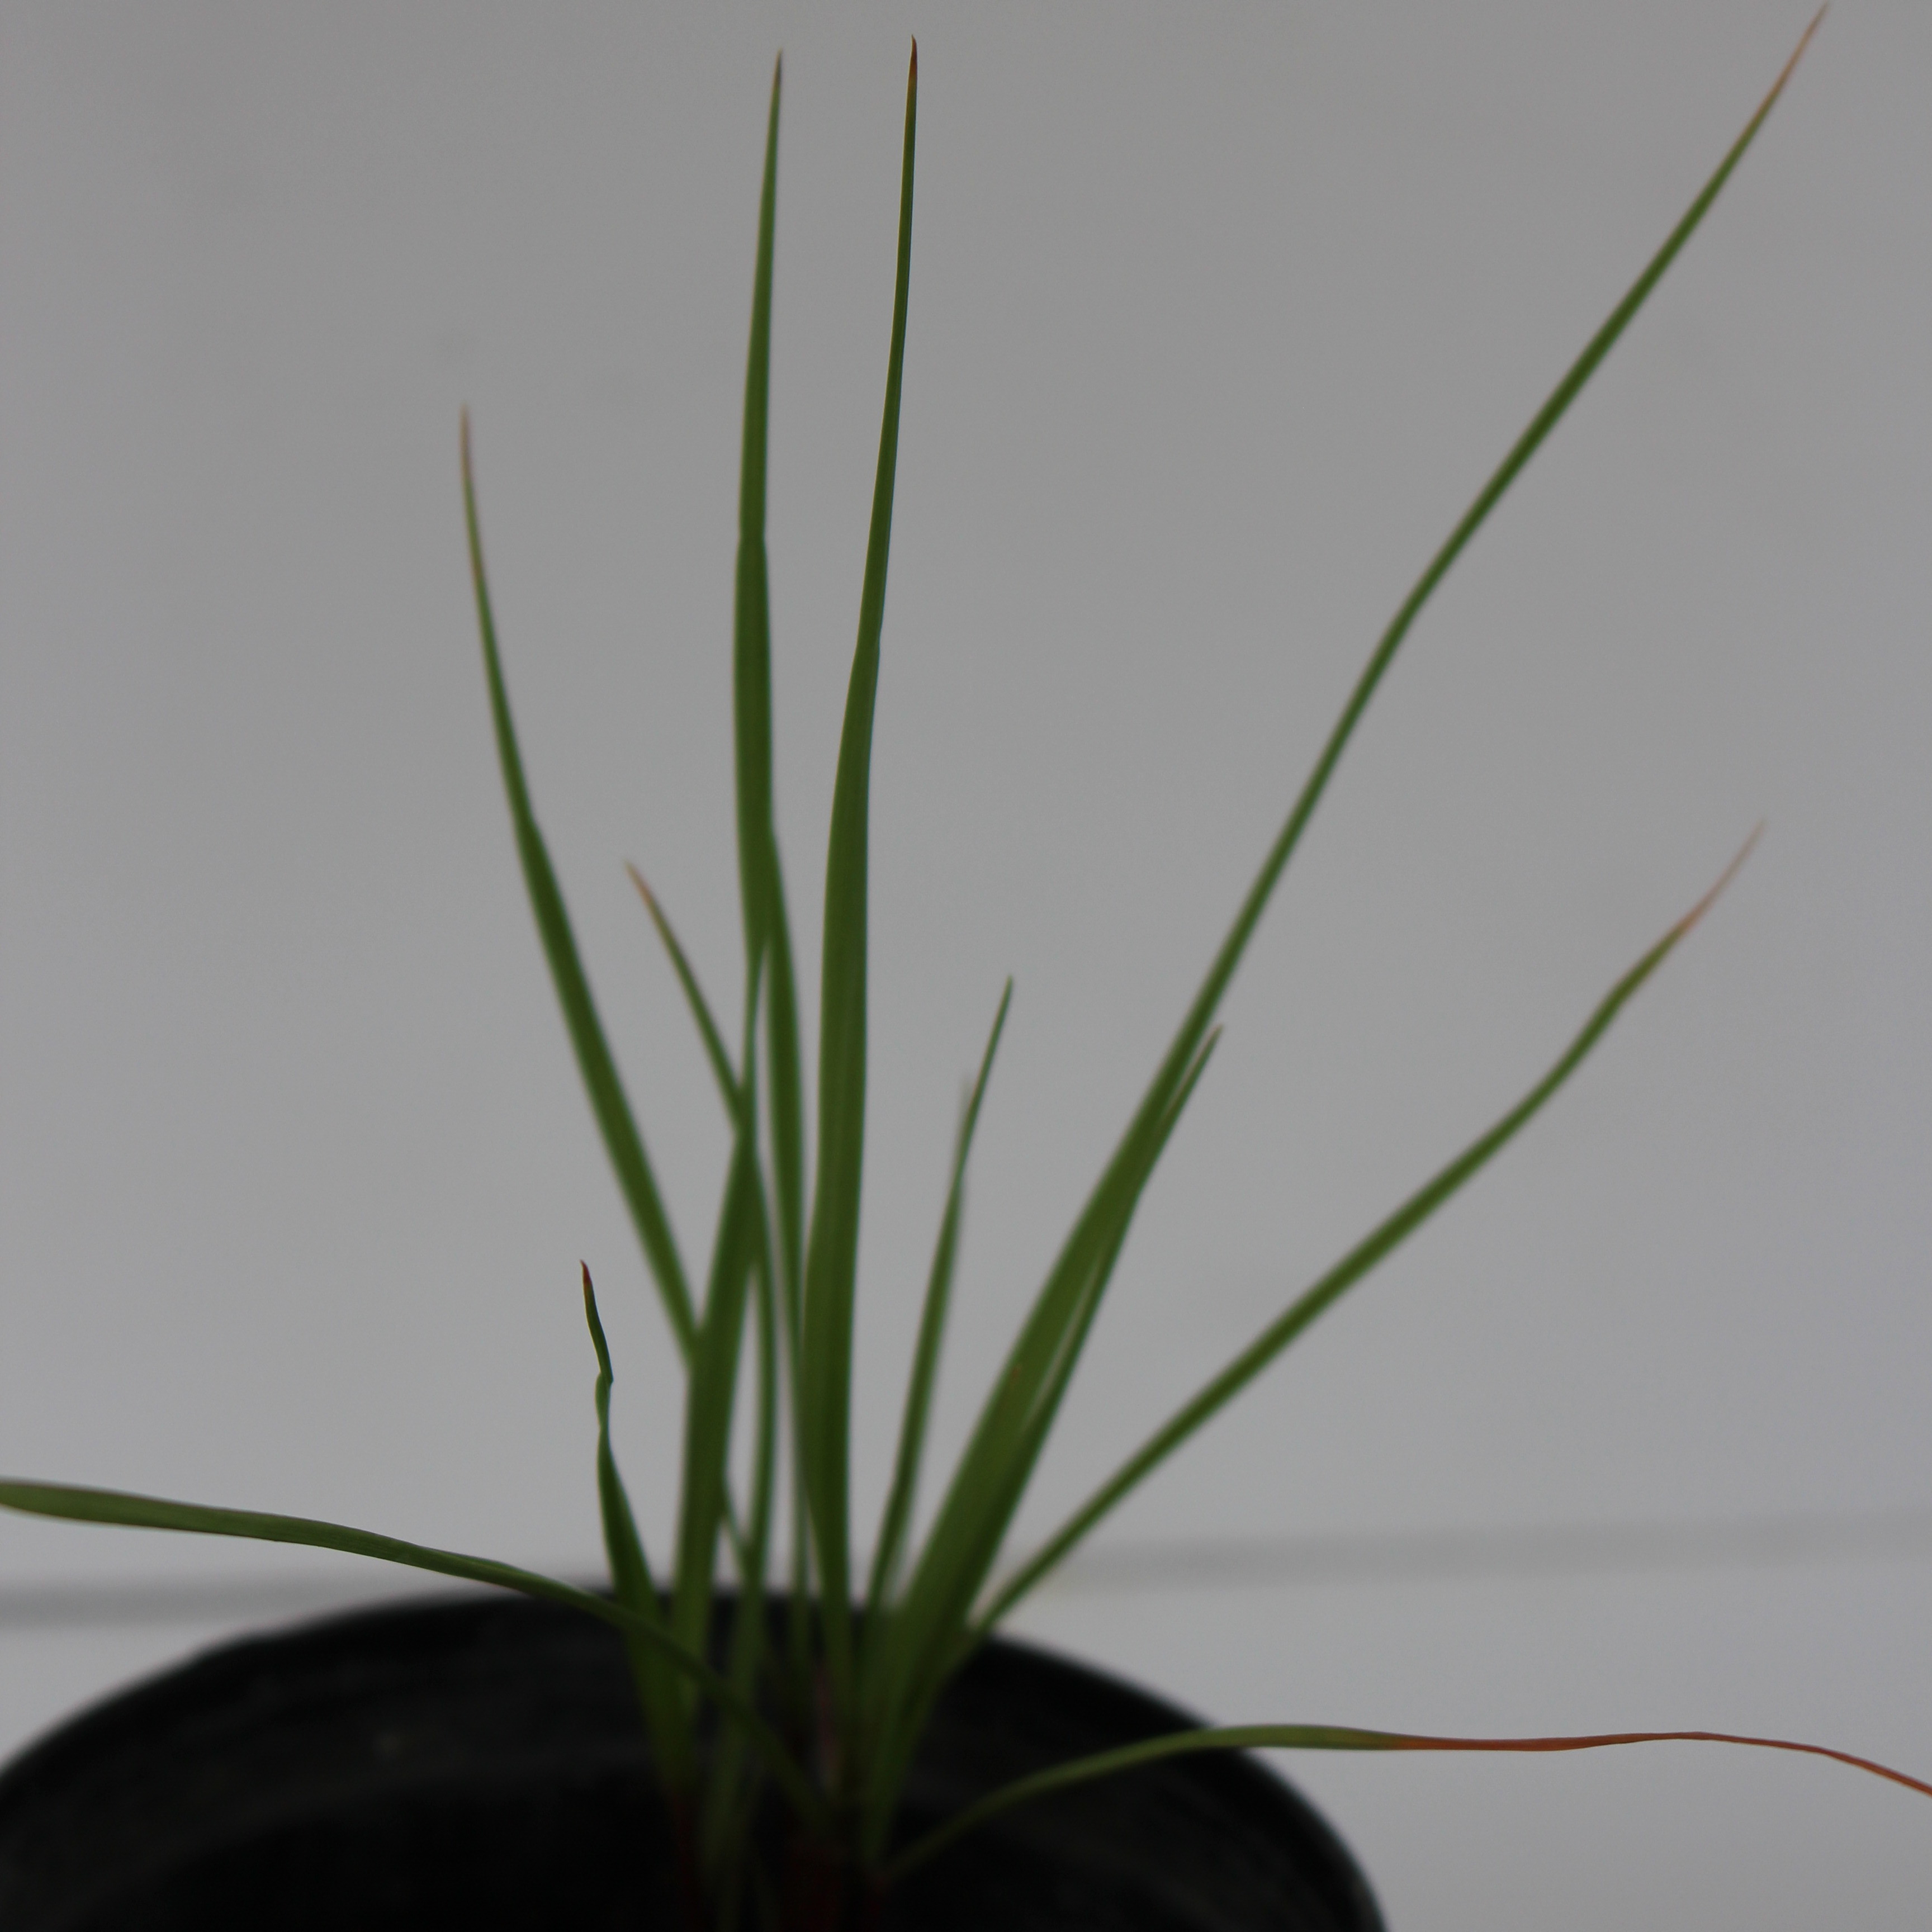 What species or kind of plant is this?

Lolium multiflorum
